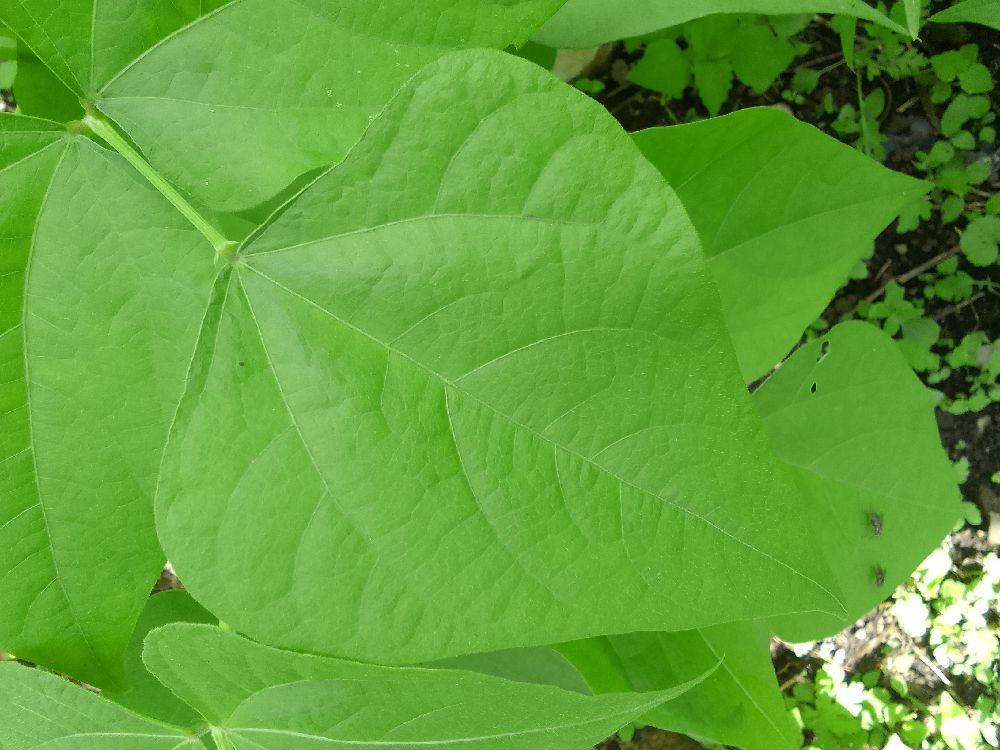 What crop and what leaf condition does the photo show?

common bean, healthy
